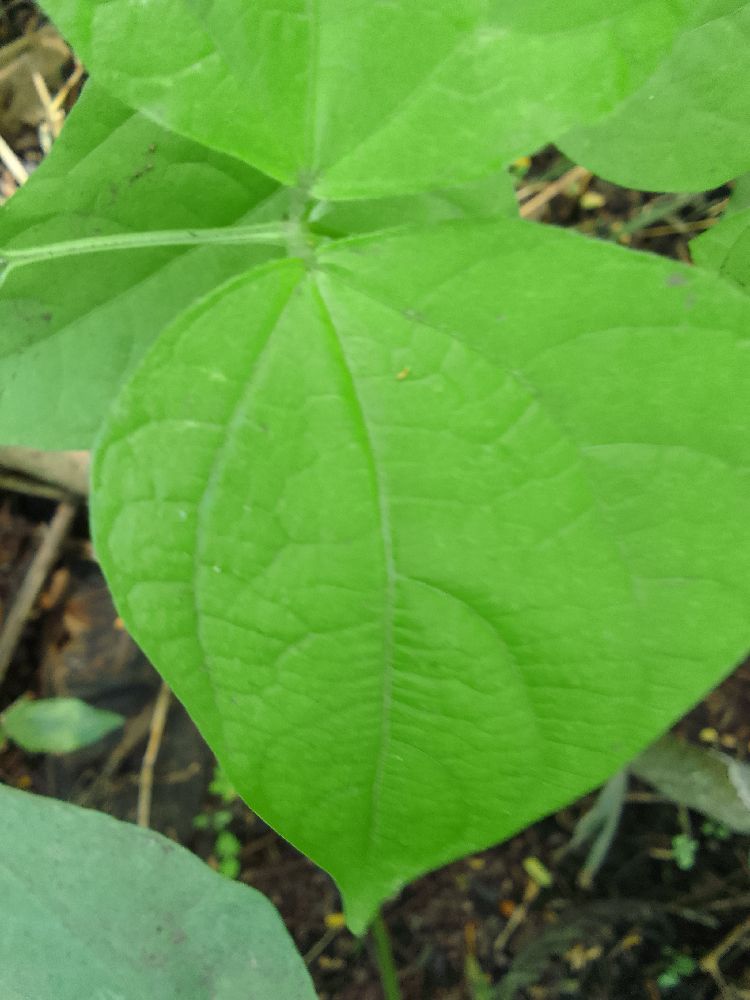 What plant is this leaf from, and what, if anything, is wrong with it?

common bean, healthy
